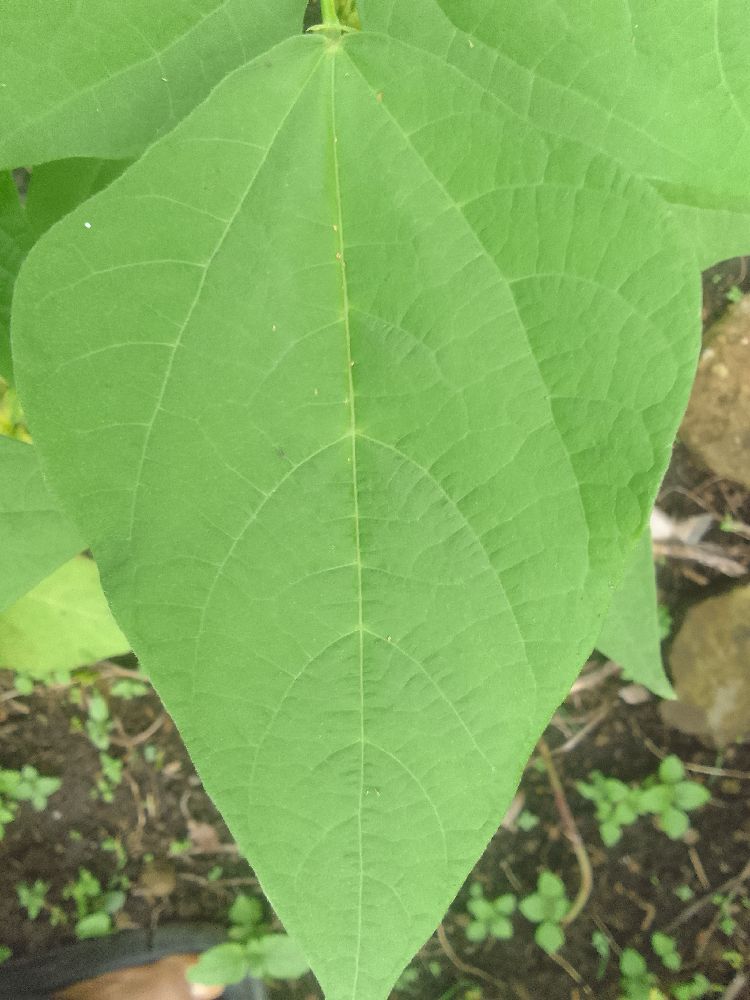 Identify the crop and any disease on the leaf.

common bean, healthy
